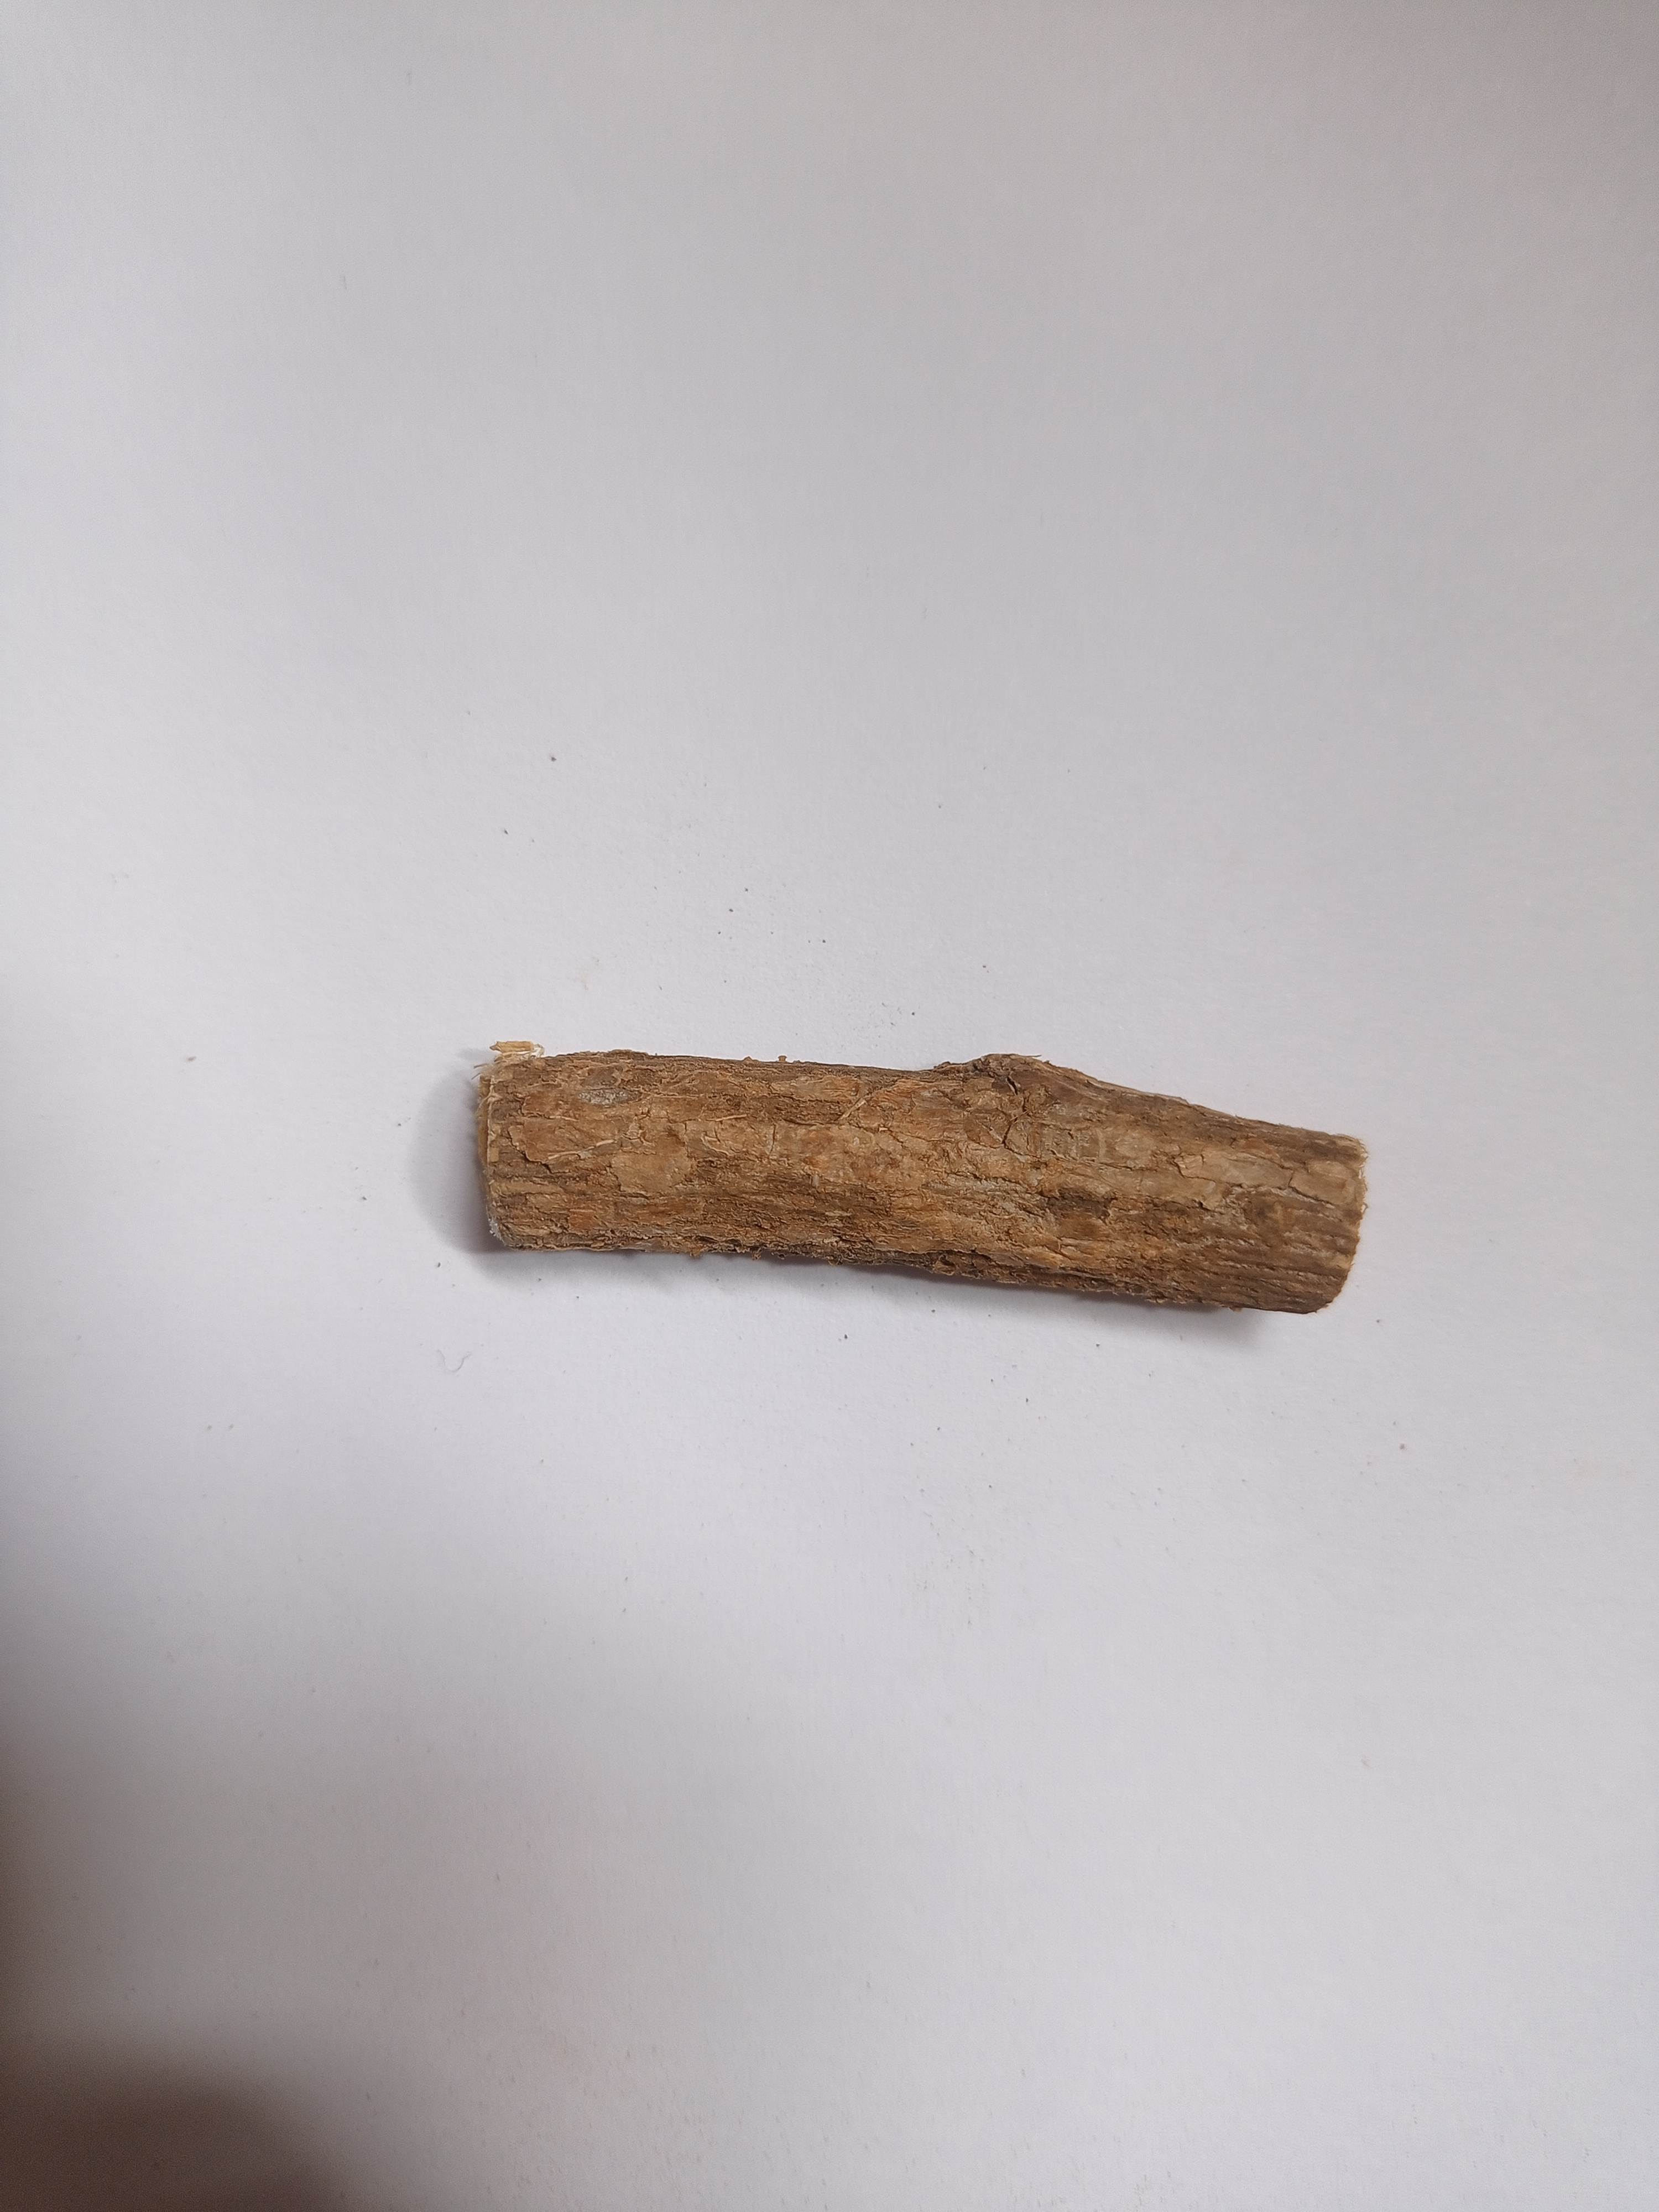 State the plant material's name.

jesthamadh
